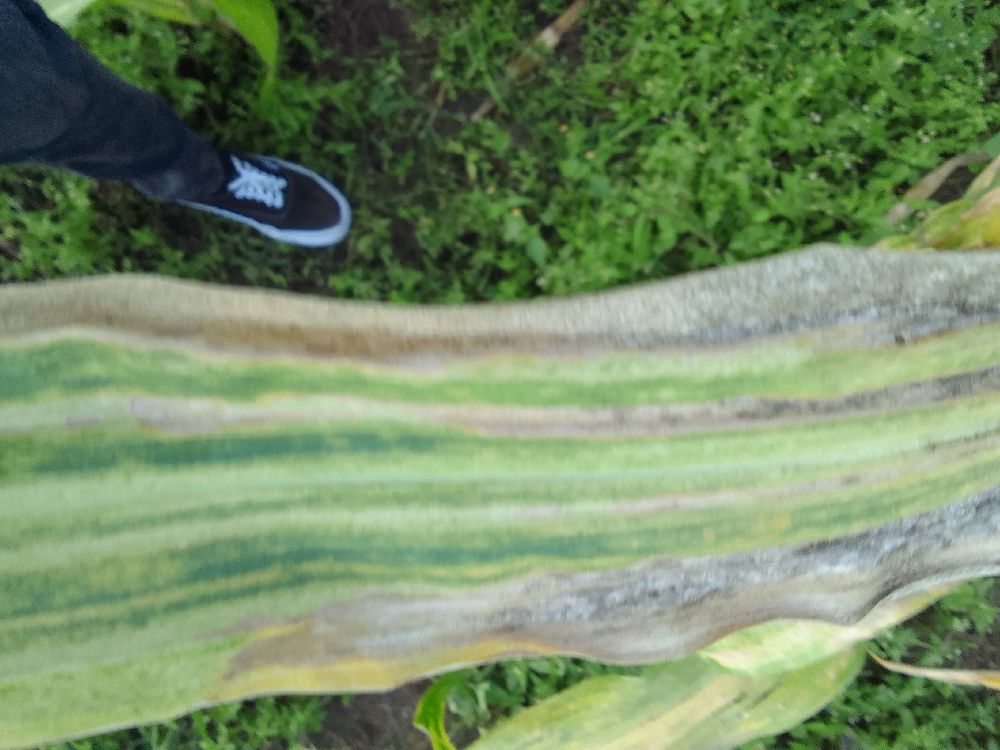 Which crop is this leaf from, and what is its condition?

maize, maize lethal necrosis
